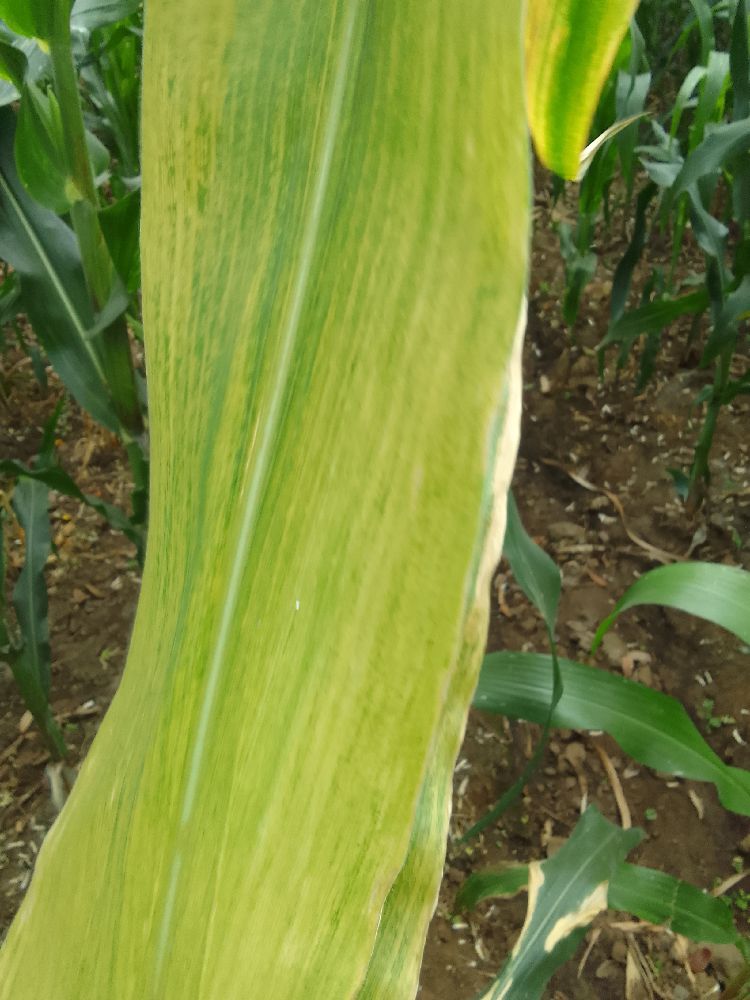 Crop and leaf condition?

maize, maize lethal necrosis
